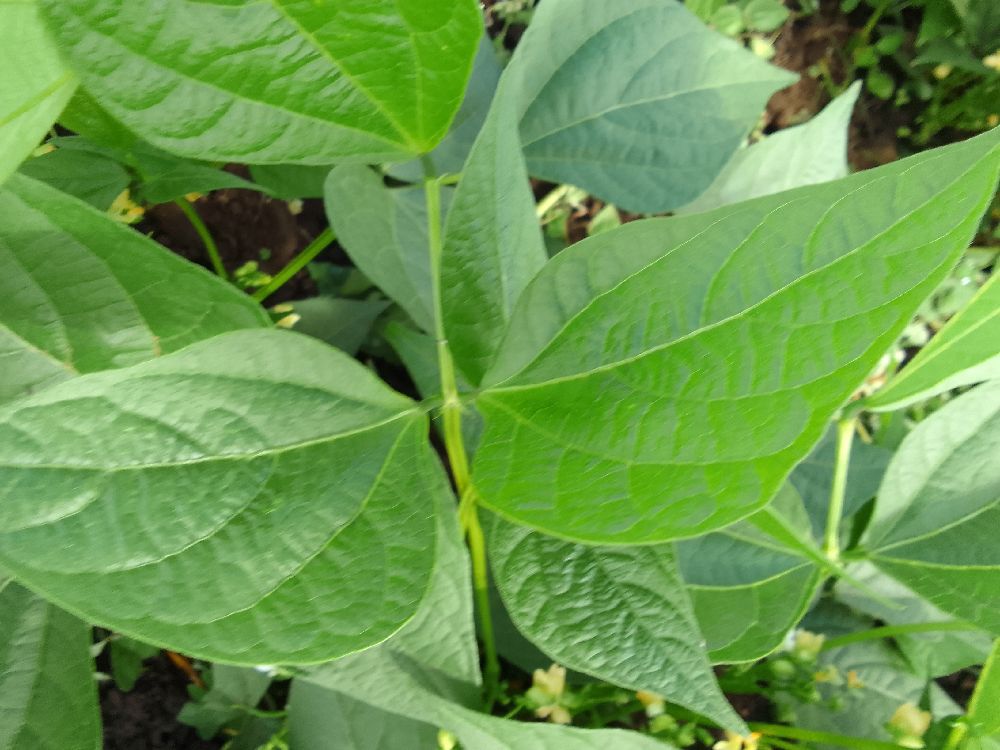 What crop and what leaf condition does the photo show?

common bean, healthy
